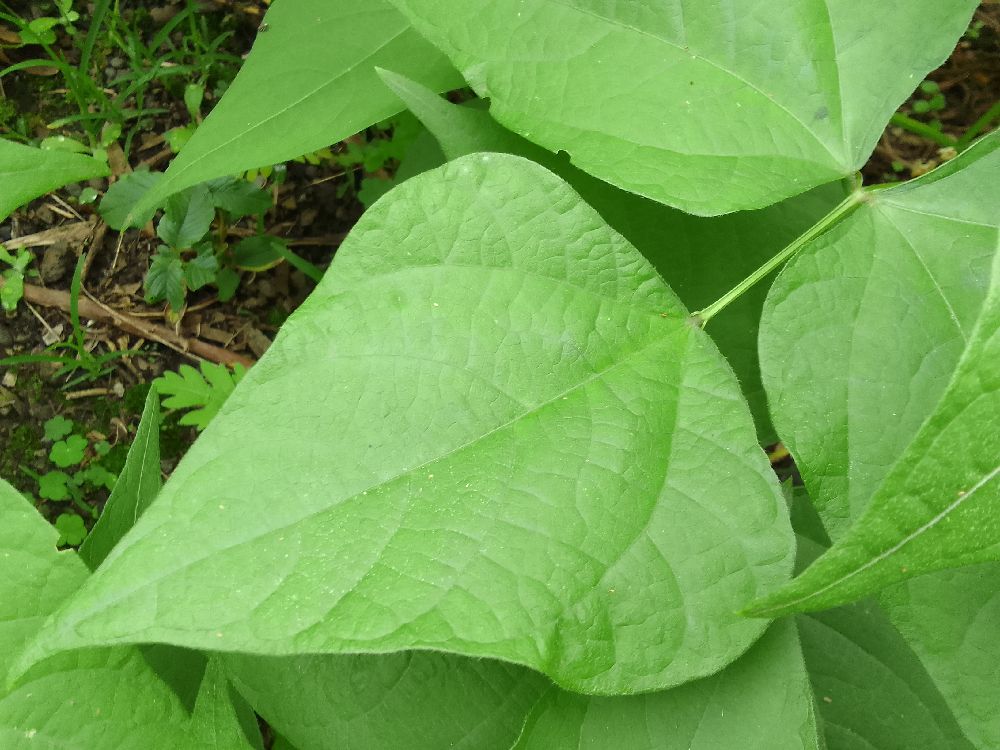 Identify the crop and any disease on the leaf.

common bean, healthy
